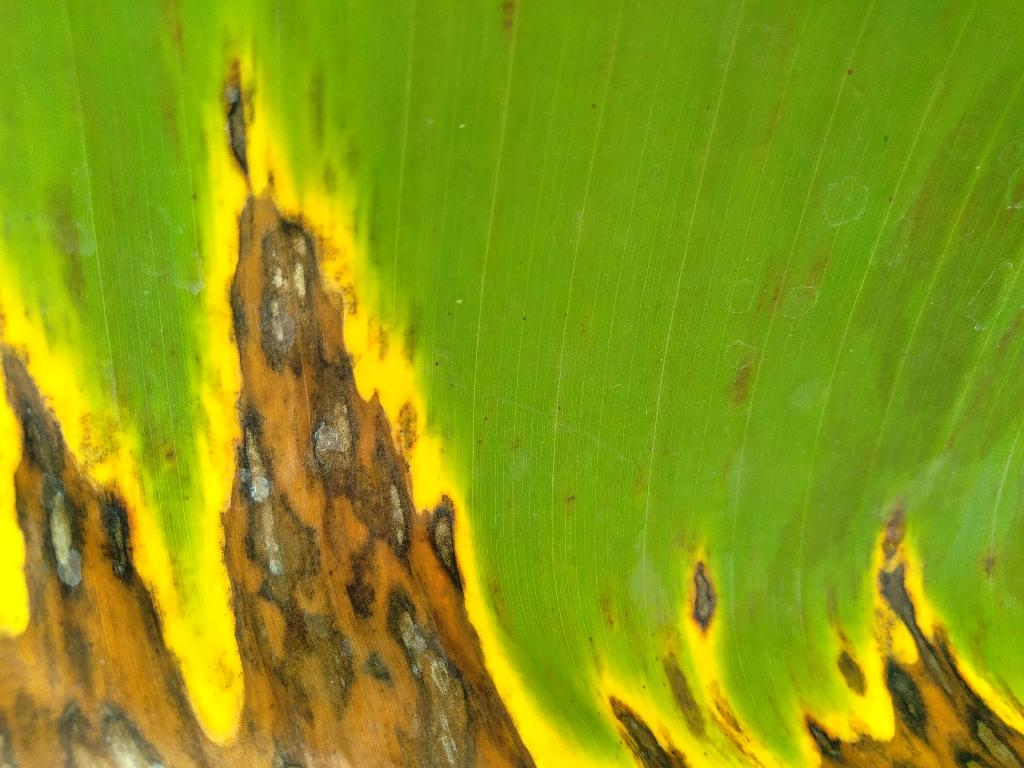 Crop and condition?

banana, black sigatoka
